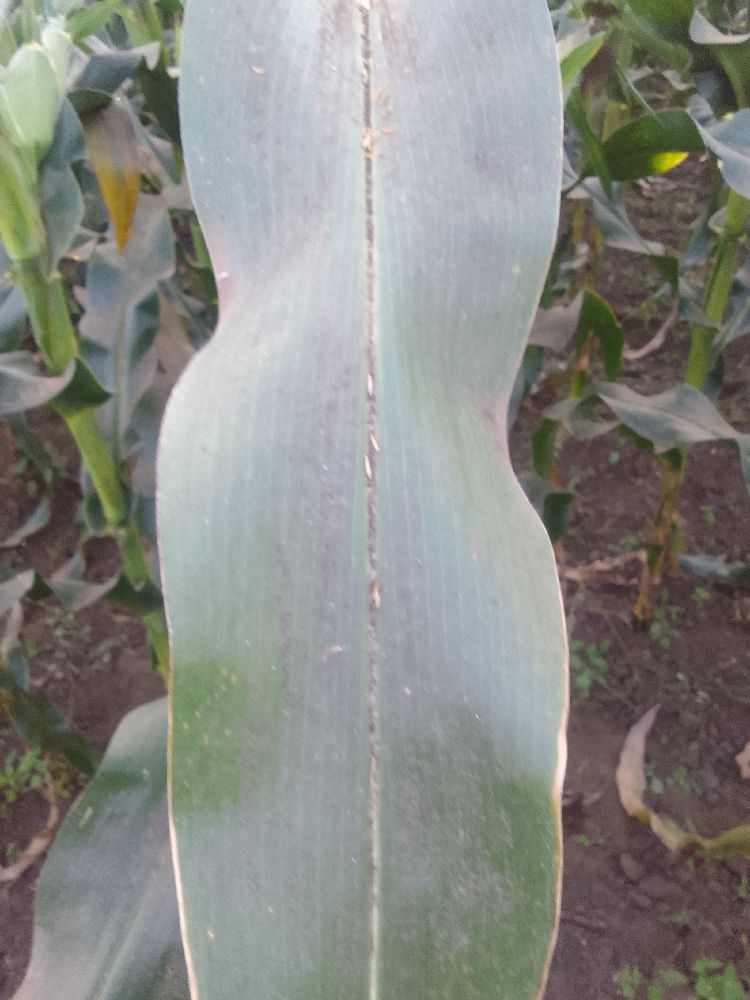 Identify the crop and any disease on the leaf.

maize, healthy
